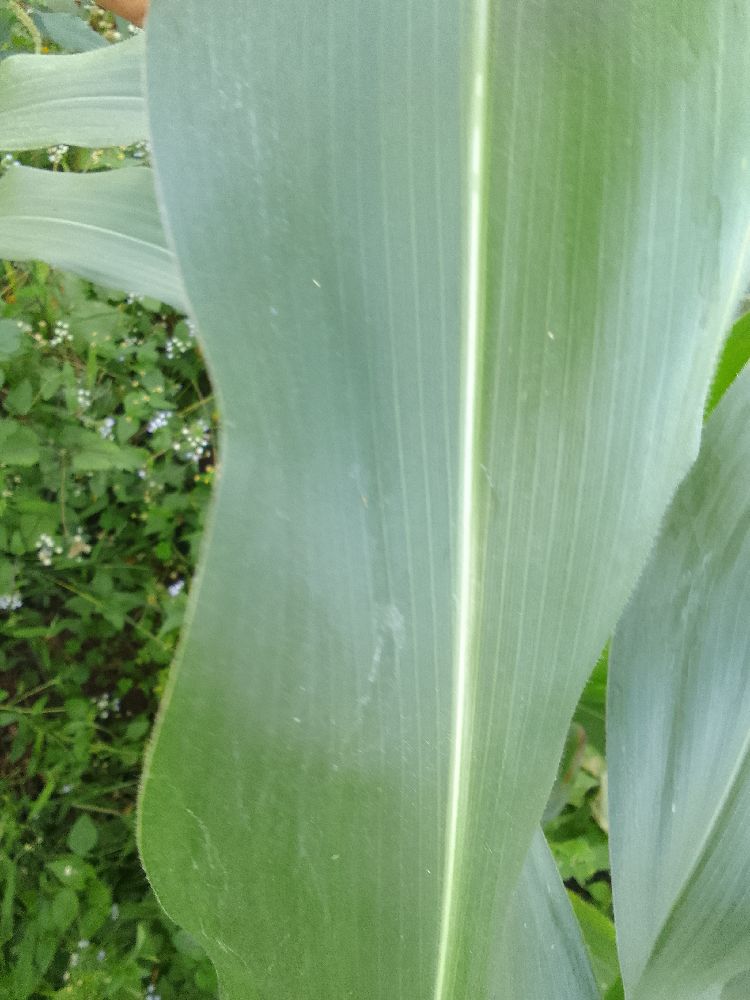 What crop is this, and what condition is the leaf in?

maize, healthy
